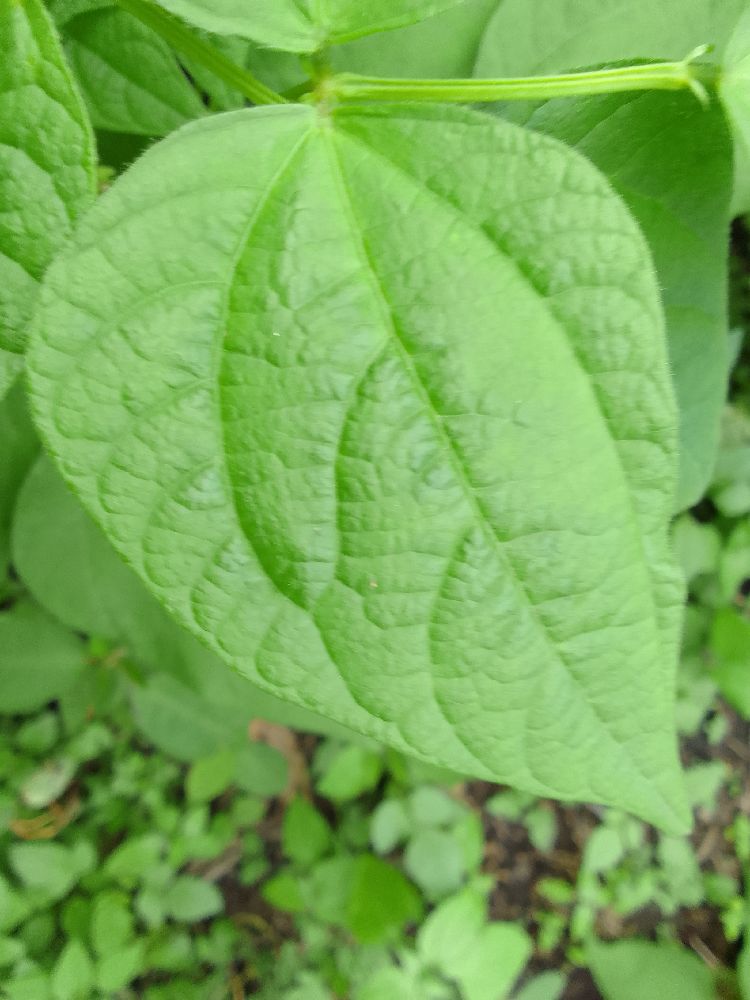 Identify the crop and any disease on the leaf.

common bean, healthy
